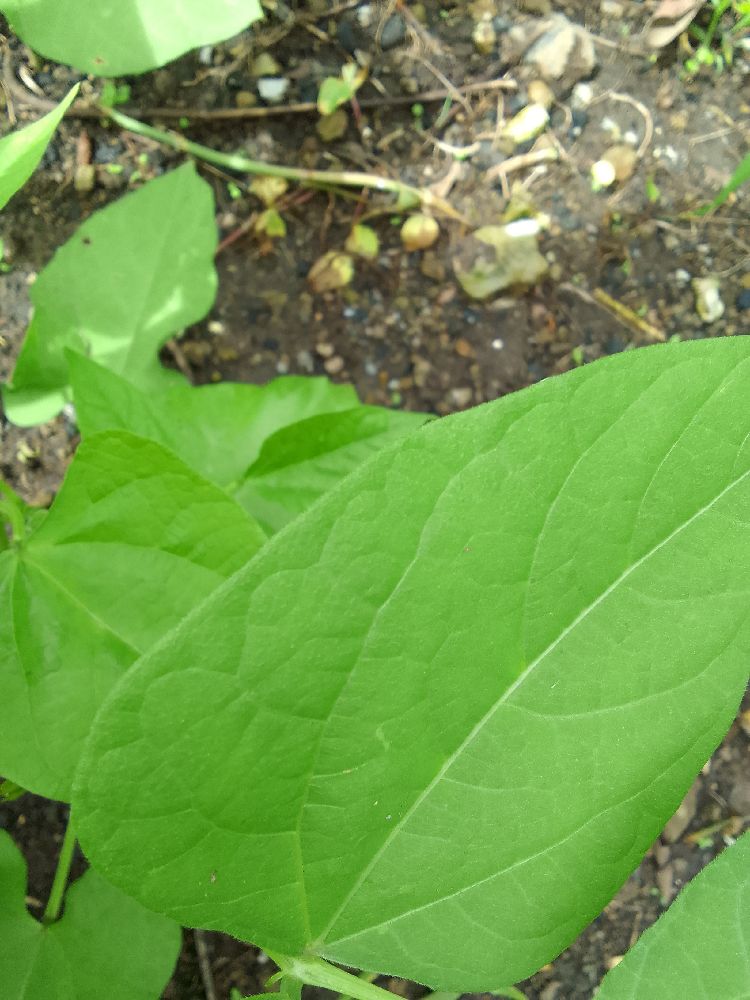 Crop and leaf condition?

common bean, healthy
